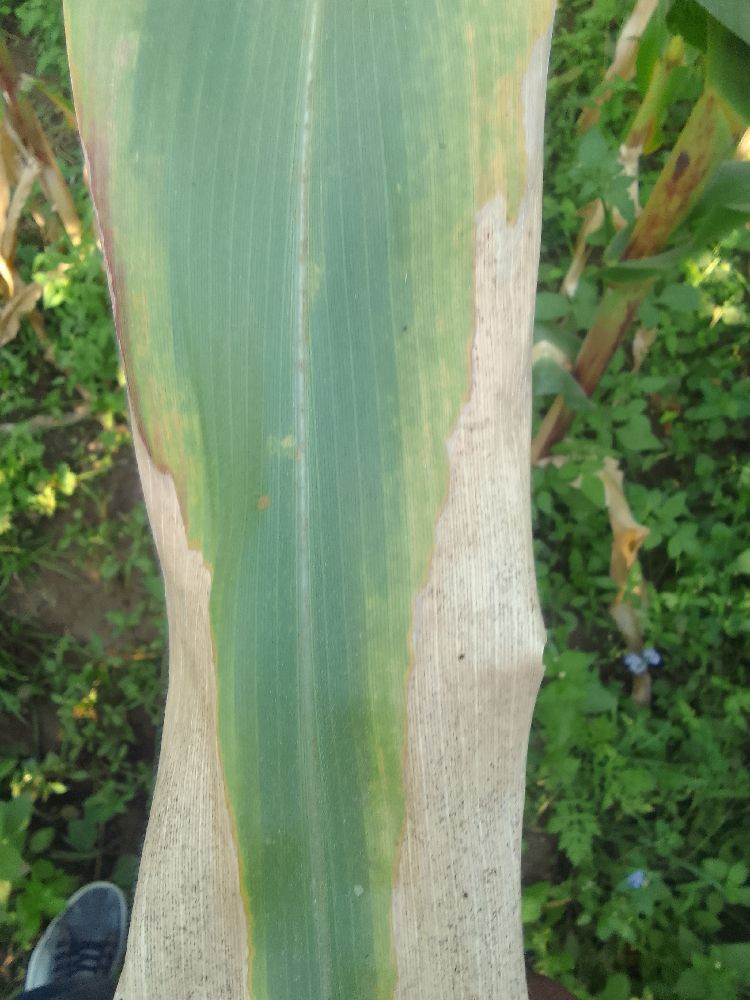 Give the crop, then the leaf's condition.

maize, maize lethal necrosis
